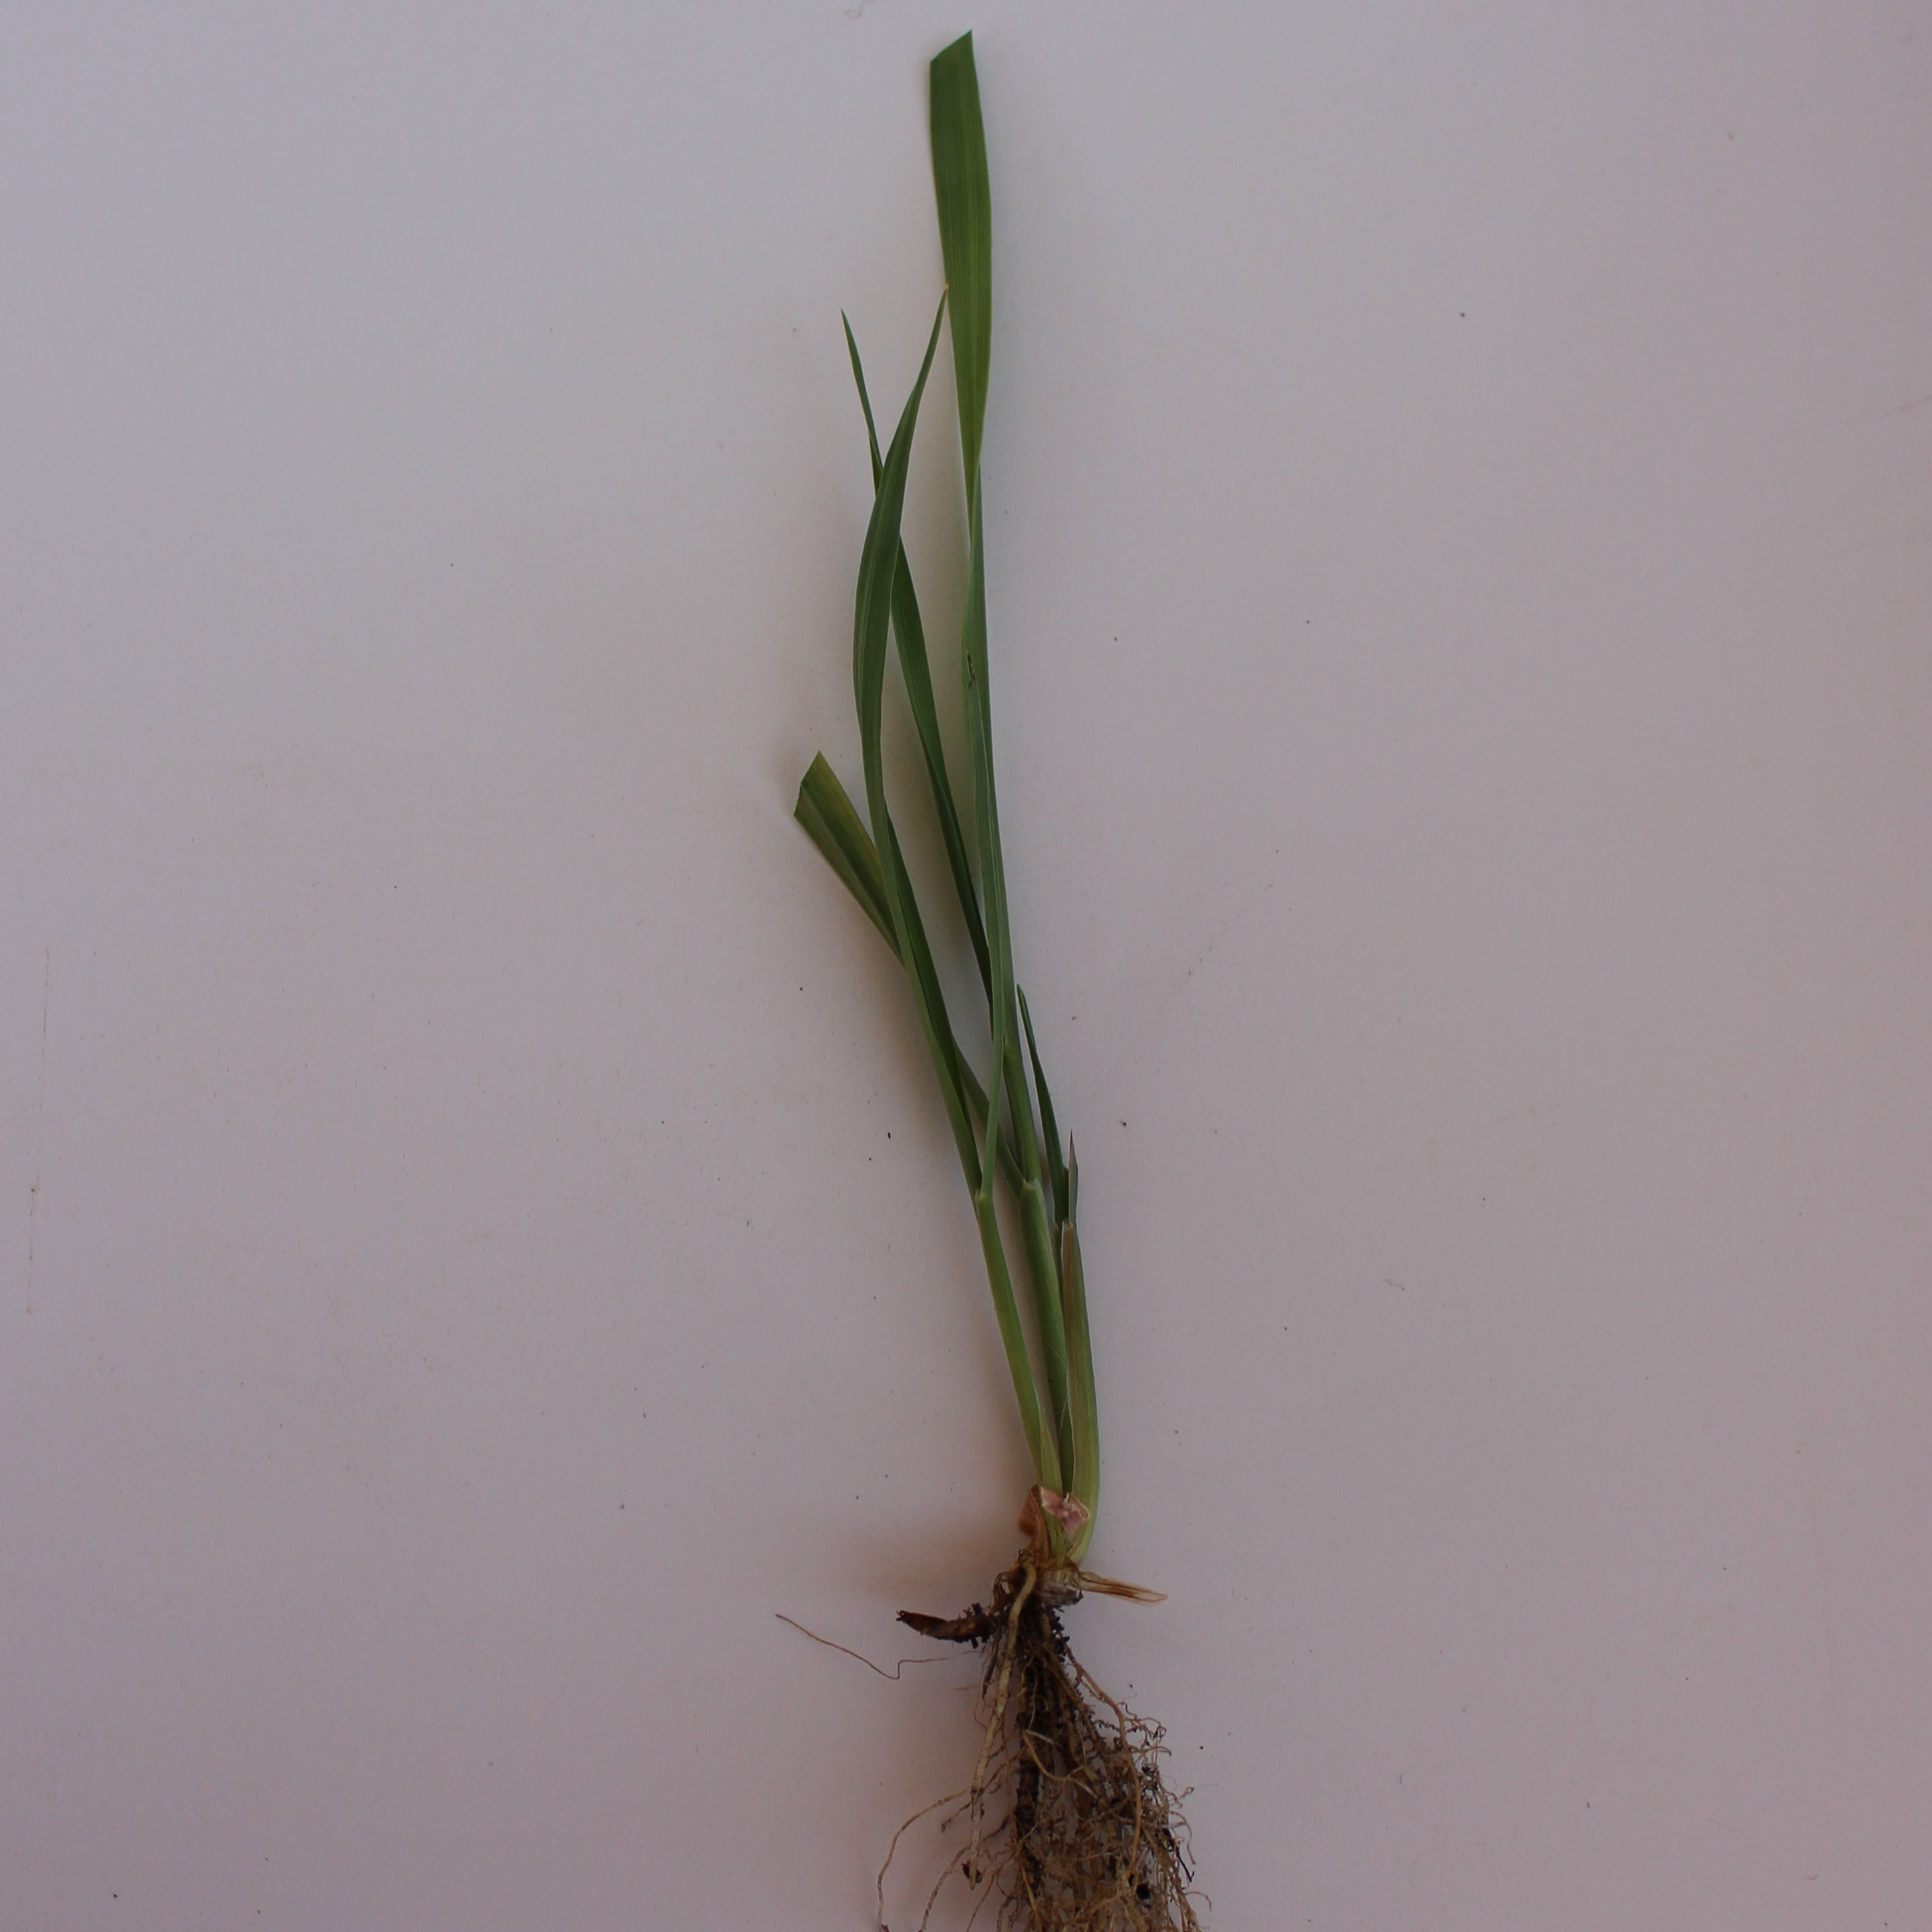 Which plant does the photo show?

Avena sterilis
